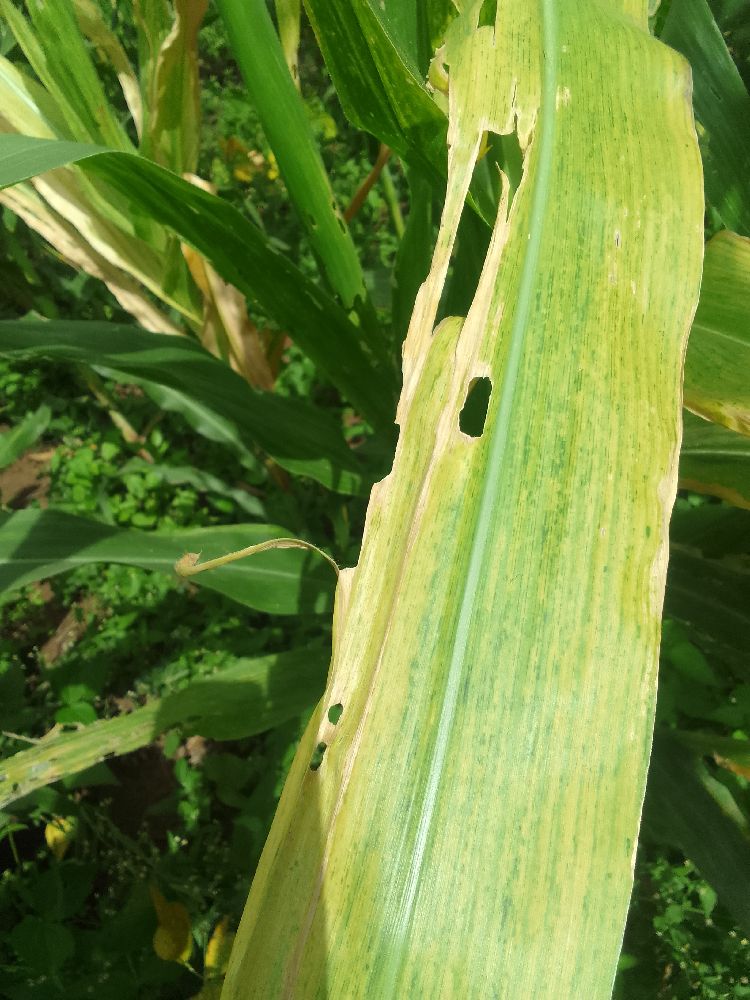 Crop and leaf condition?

maize, maize lethal necrosis
